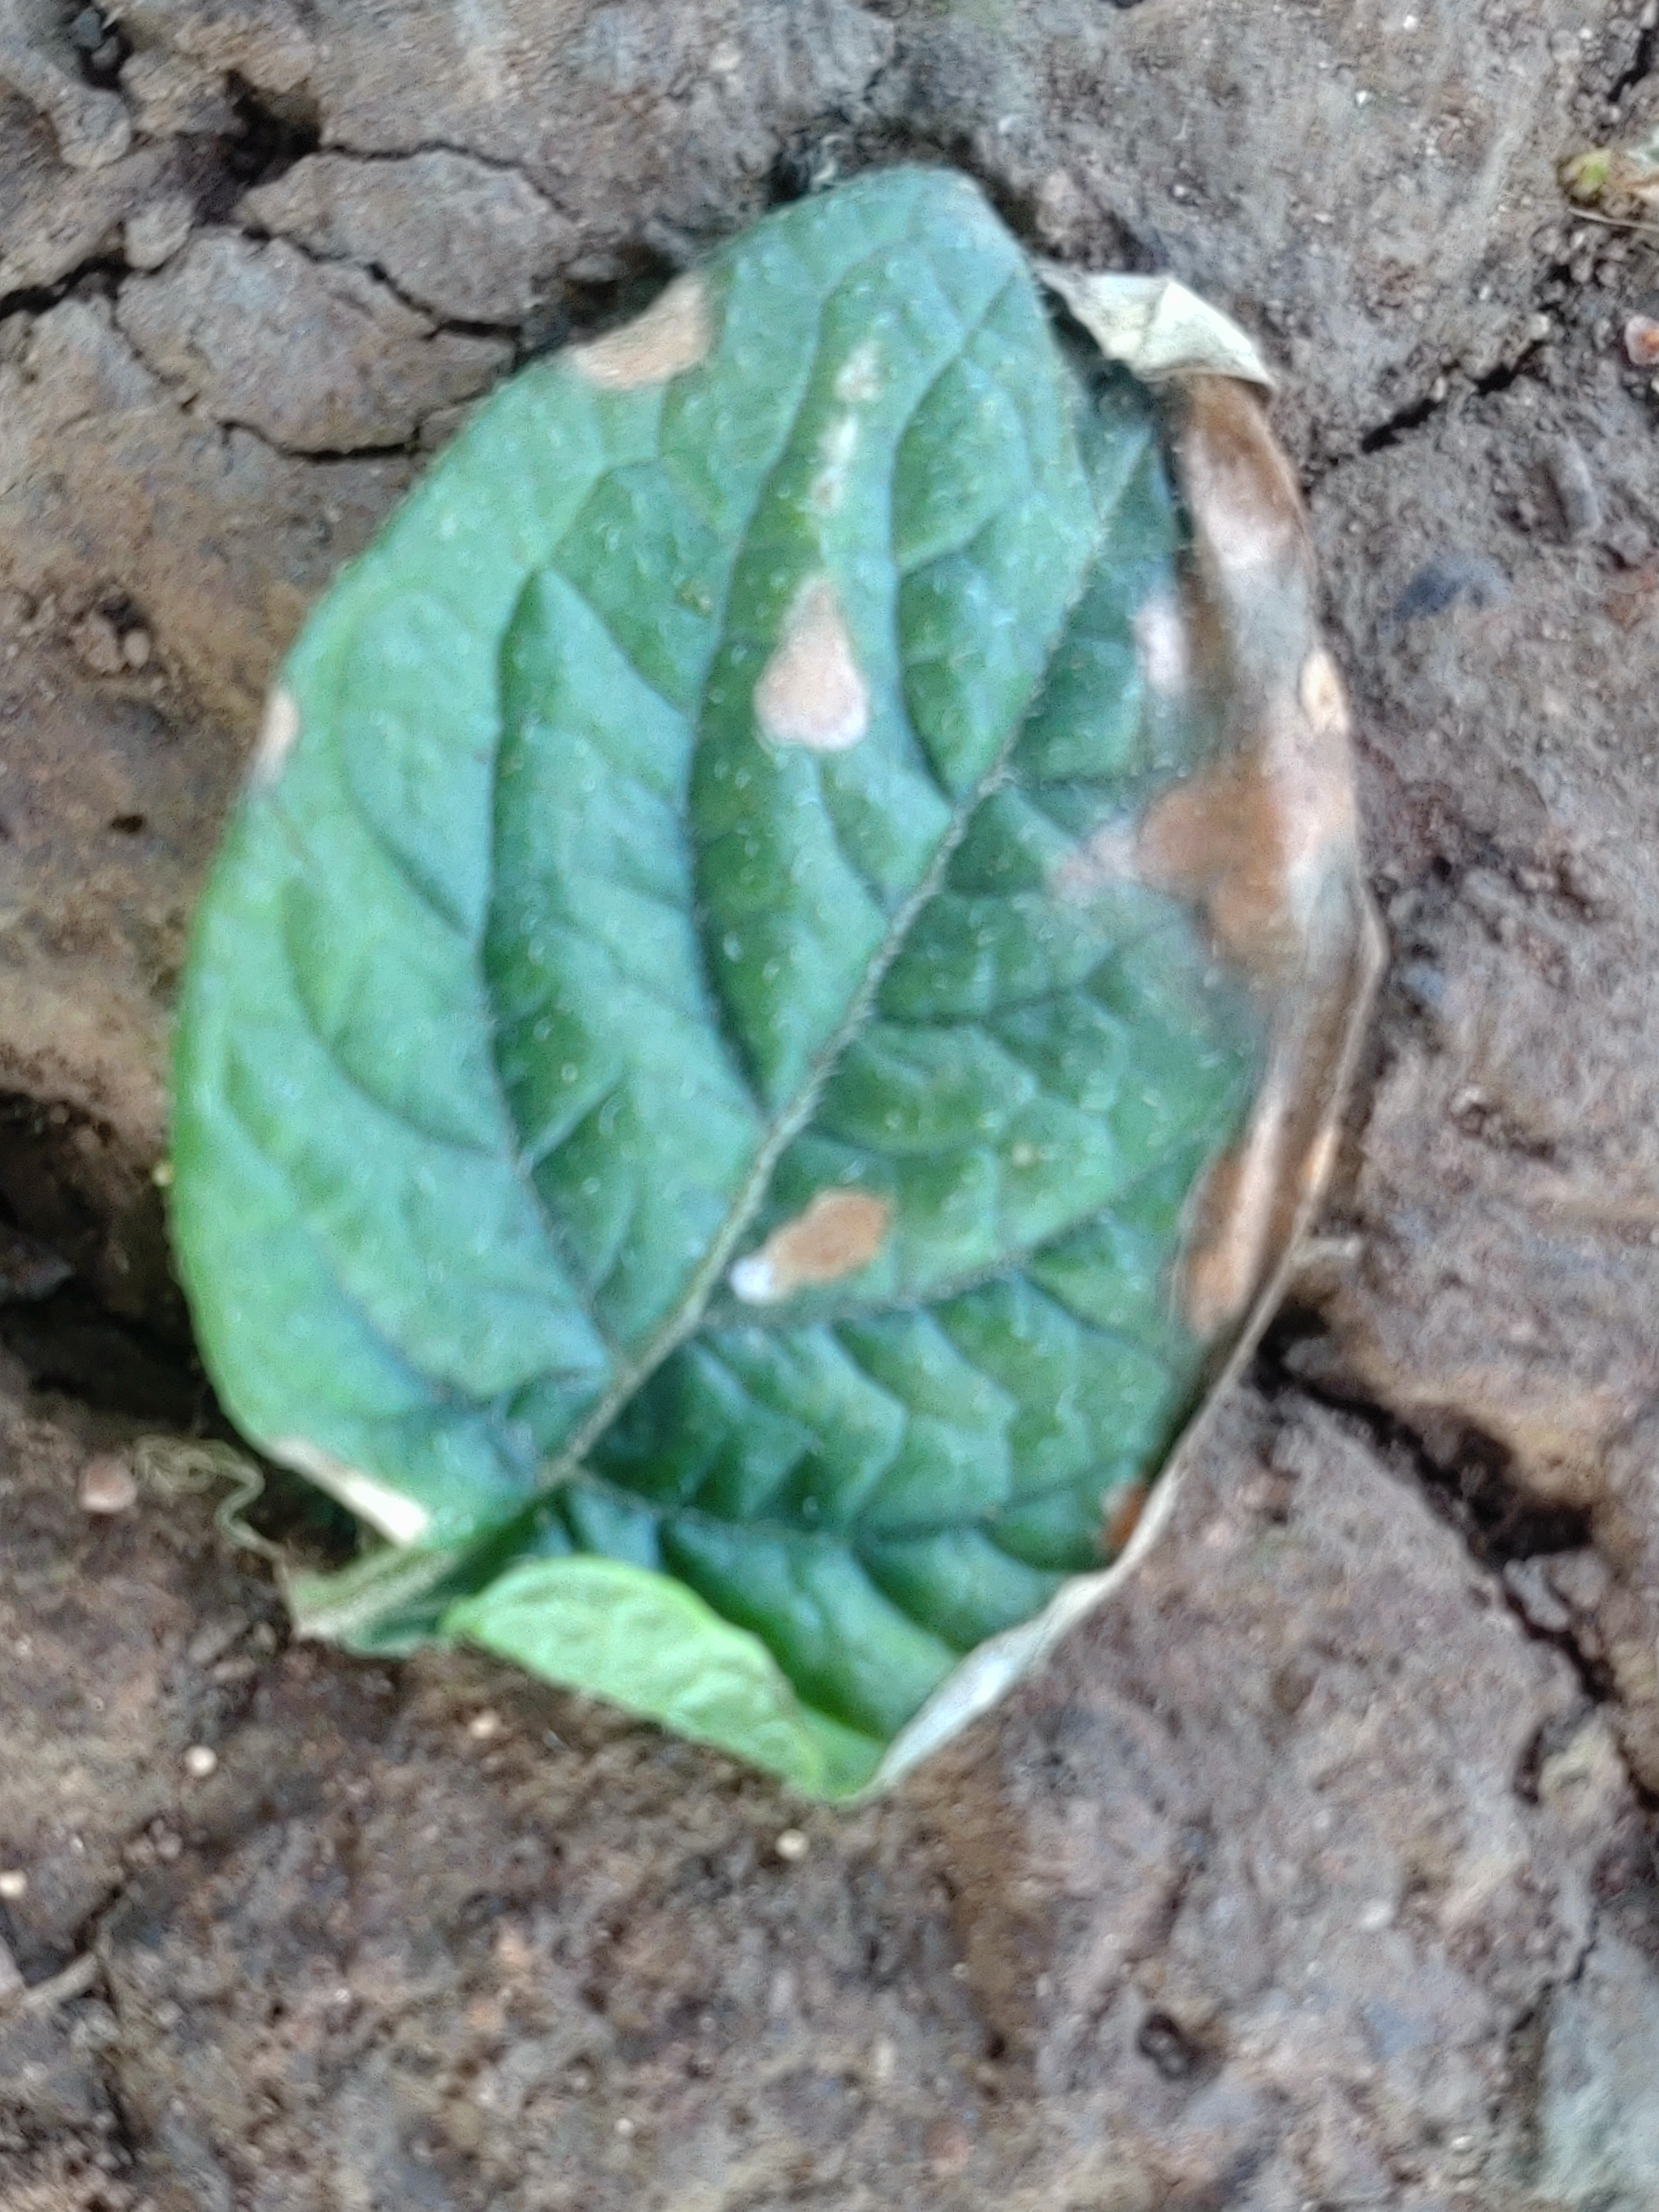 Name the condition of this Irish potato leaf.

early blight
